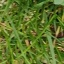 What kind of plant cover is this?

grass
